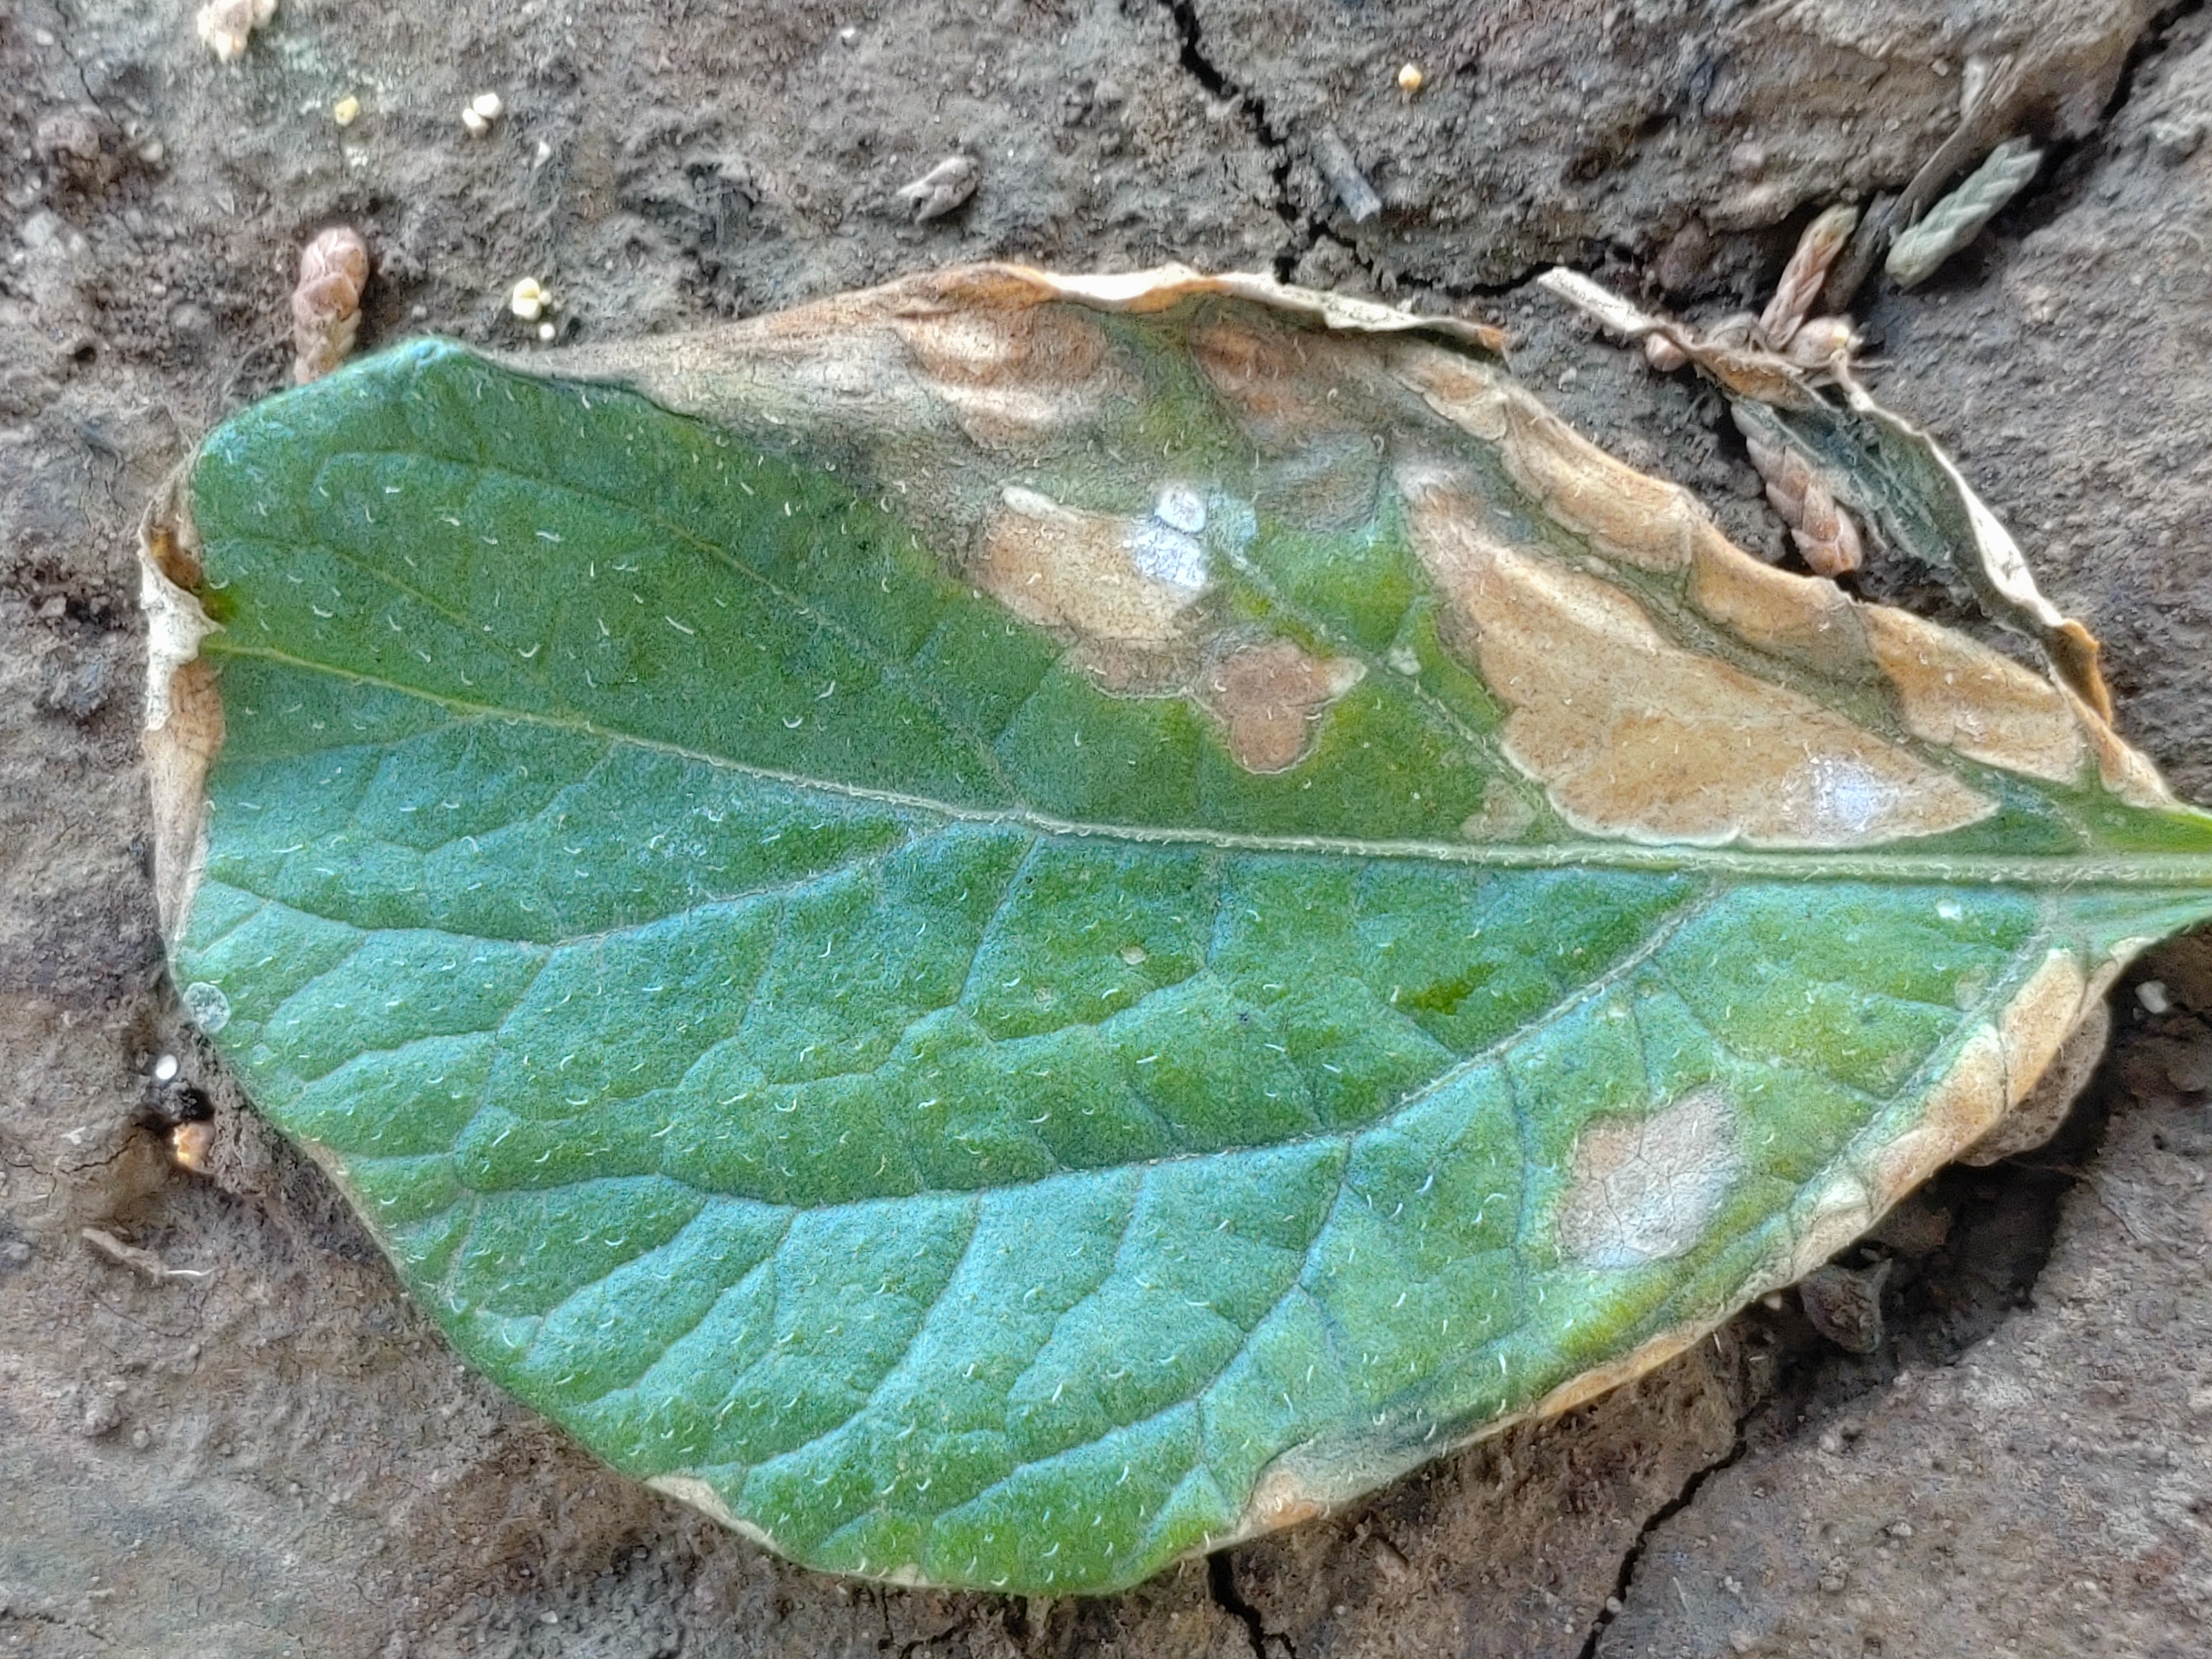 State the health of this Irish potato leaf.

early blight
